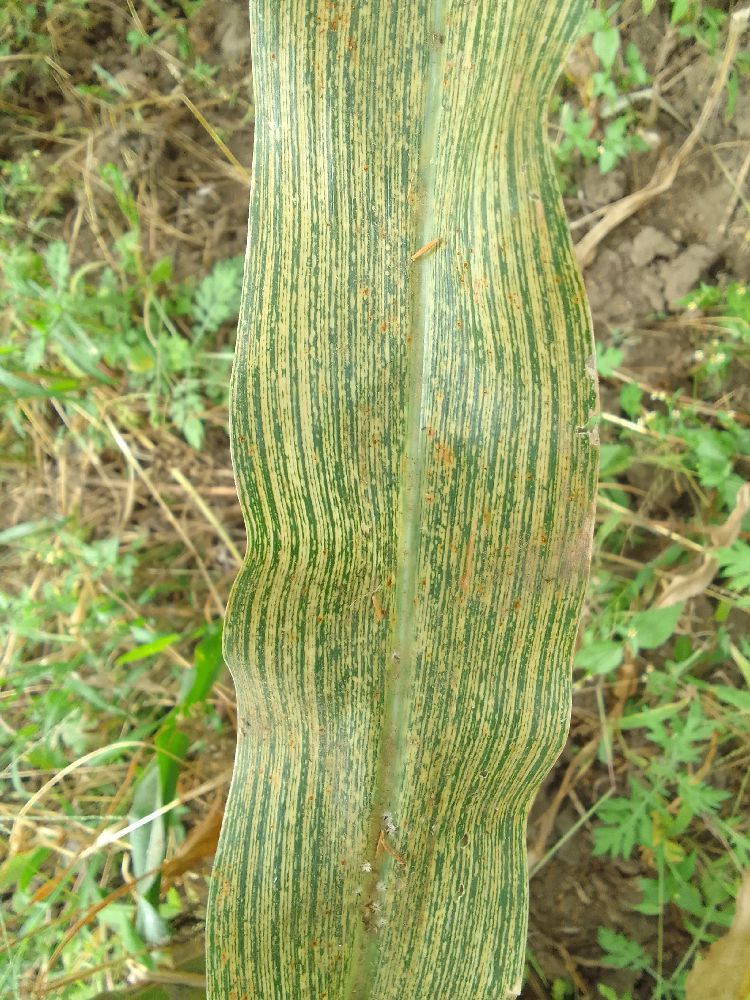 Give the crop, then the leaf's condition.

maize, maize streak virus
